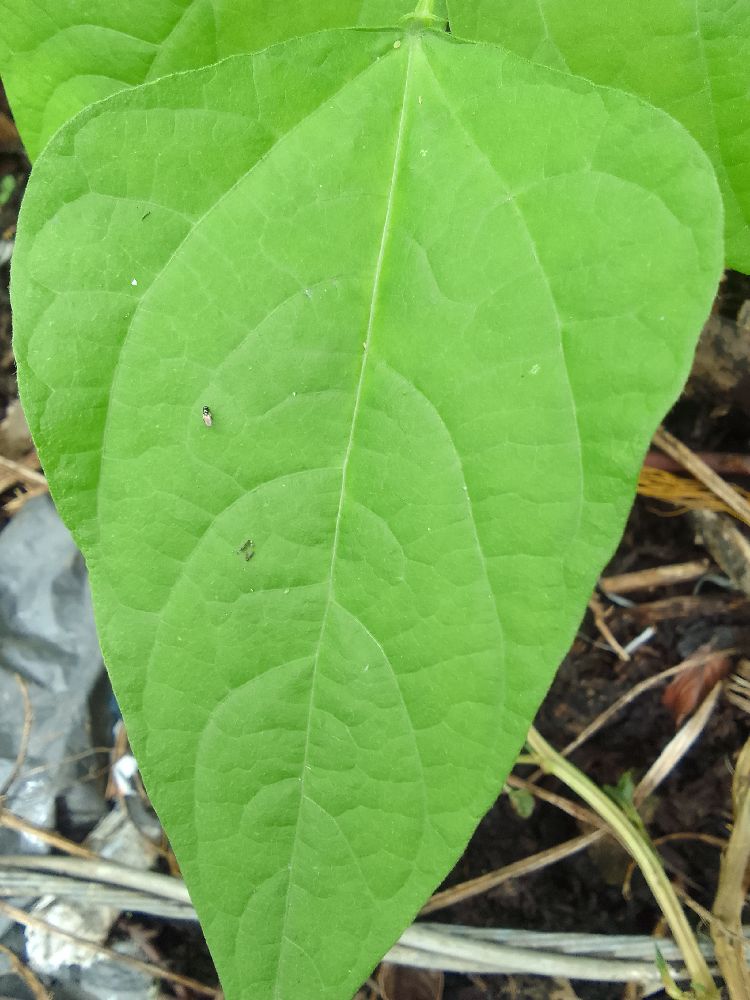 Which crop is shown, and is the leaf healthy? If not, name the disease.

common bean, healthy
